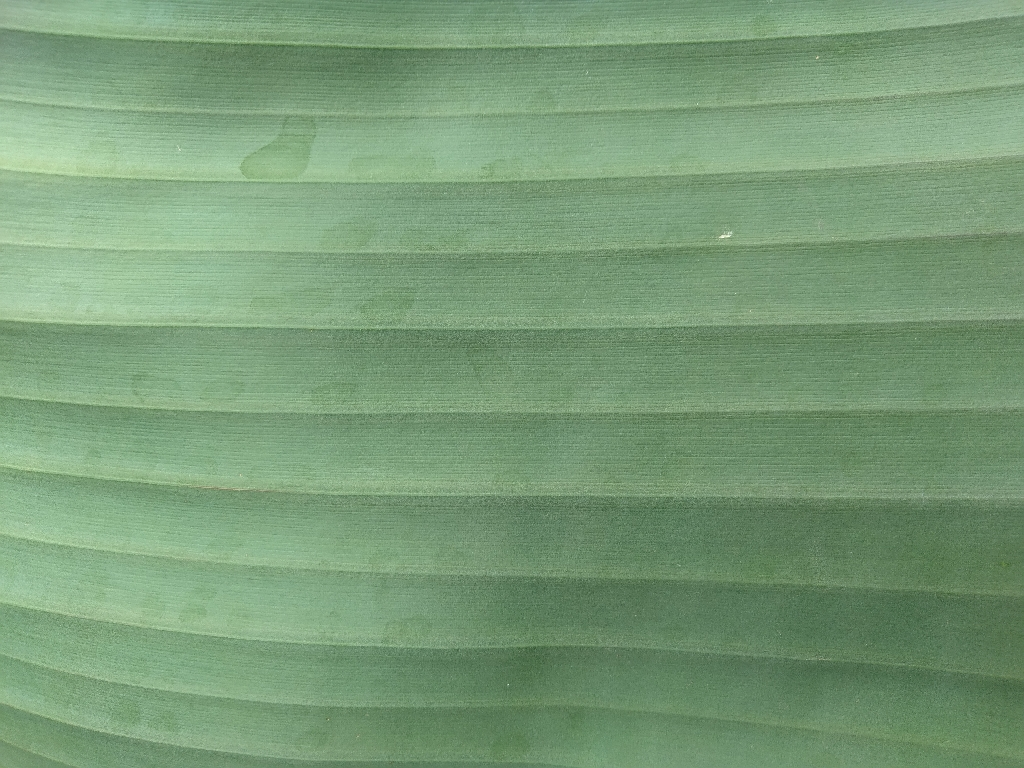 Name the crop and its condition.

banana, healthy
